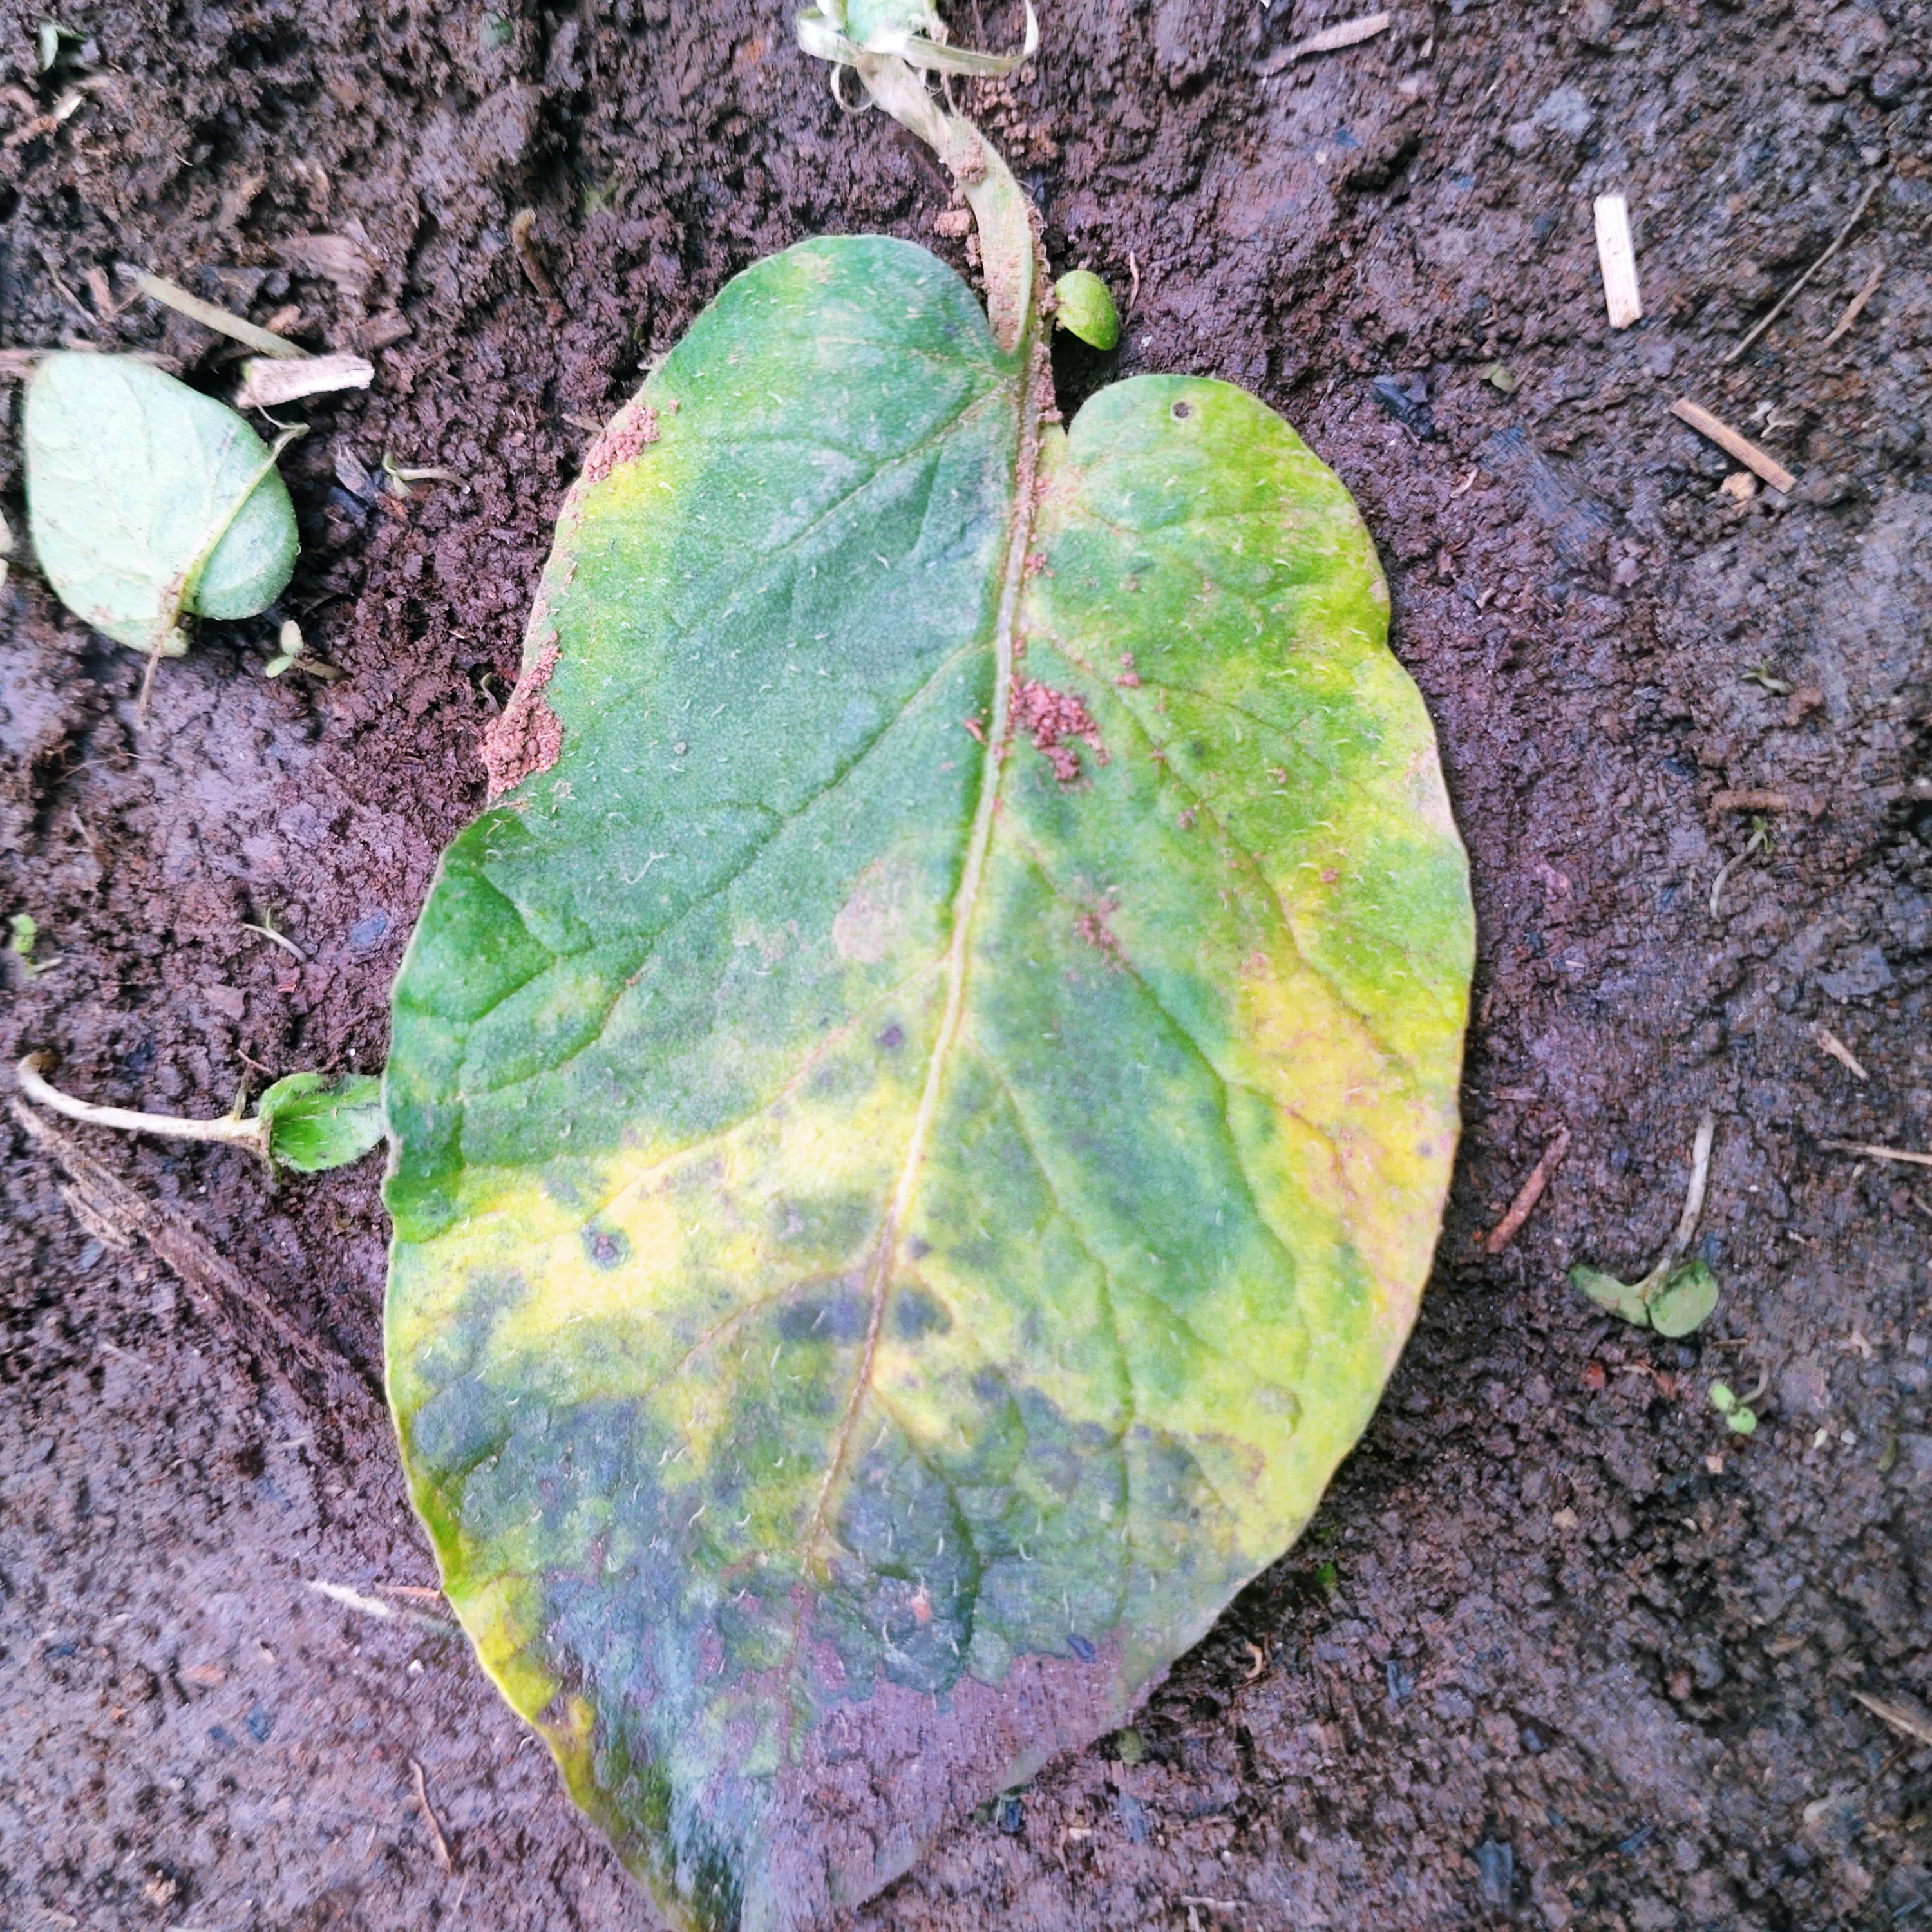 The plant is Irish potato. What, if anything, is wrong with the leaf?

late blight
